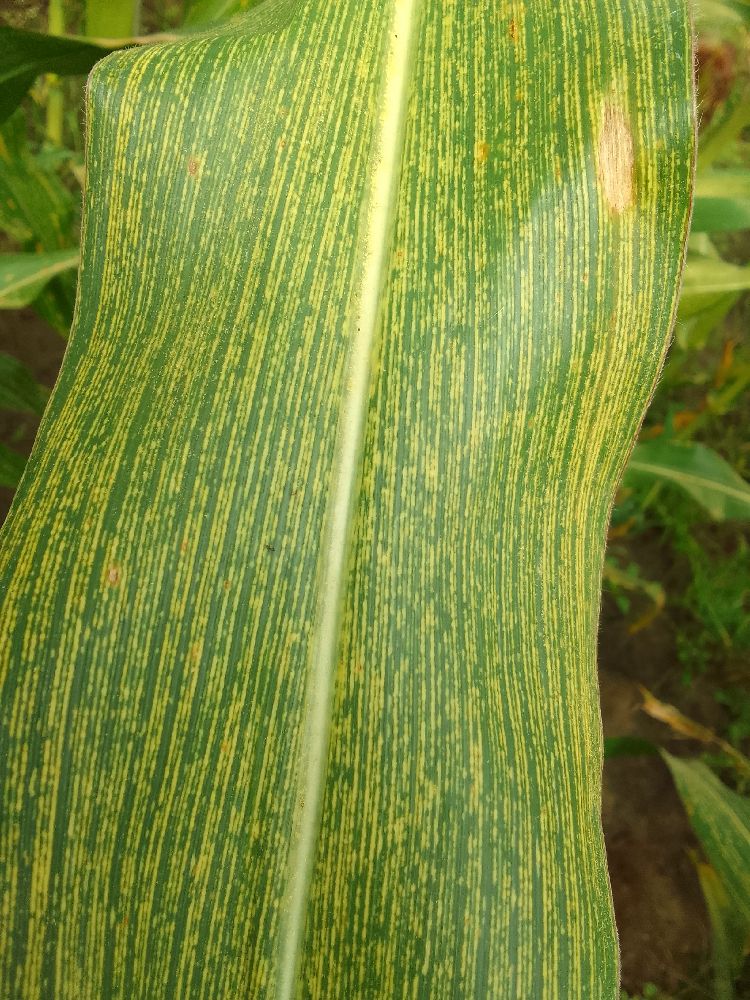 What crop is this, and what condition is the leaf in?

maize, maize streak virus
